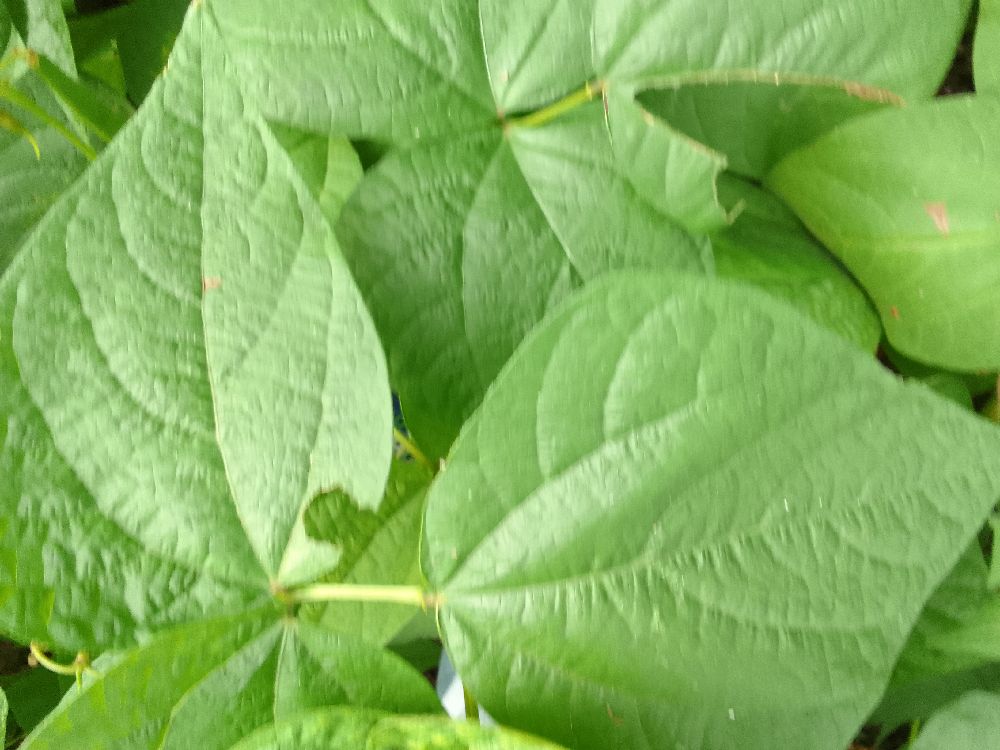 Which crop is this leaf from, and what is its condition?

common bean, healthy
